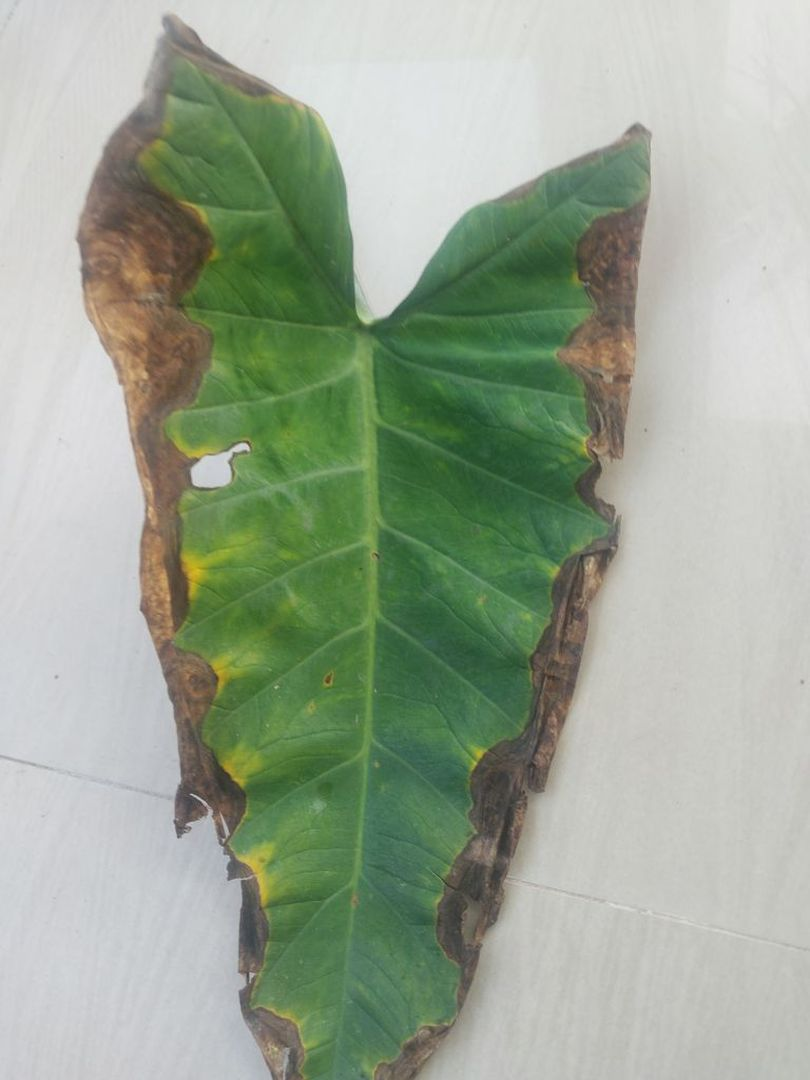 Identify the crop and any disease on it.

taro, leaf blight
